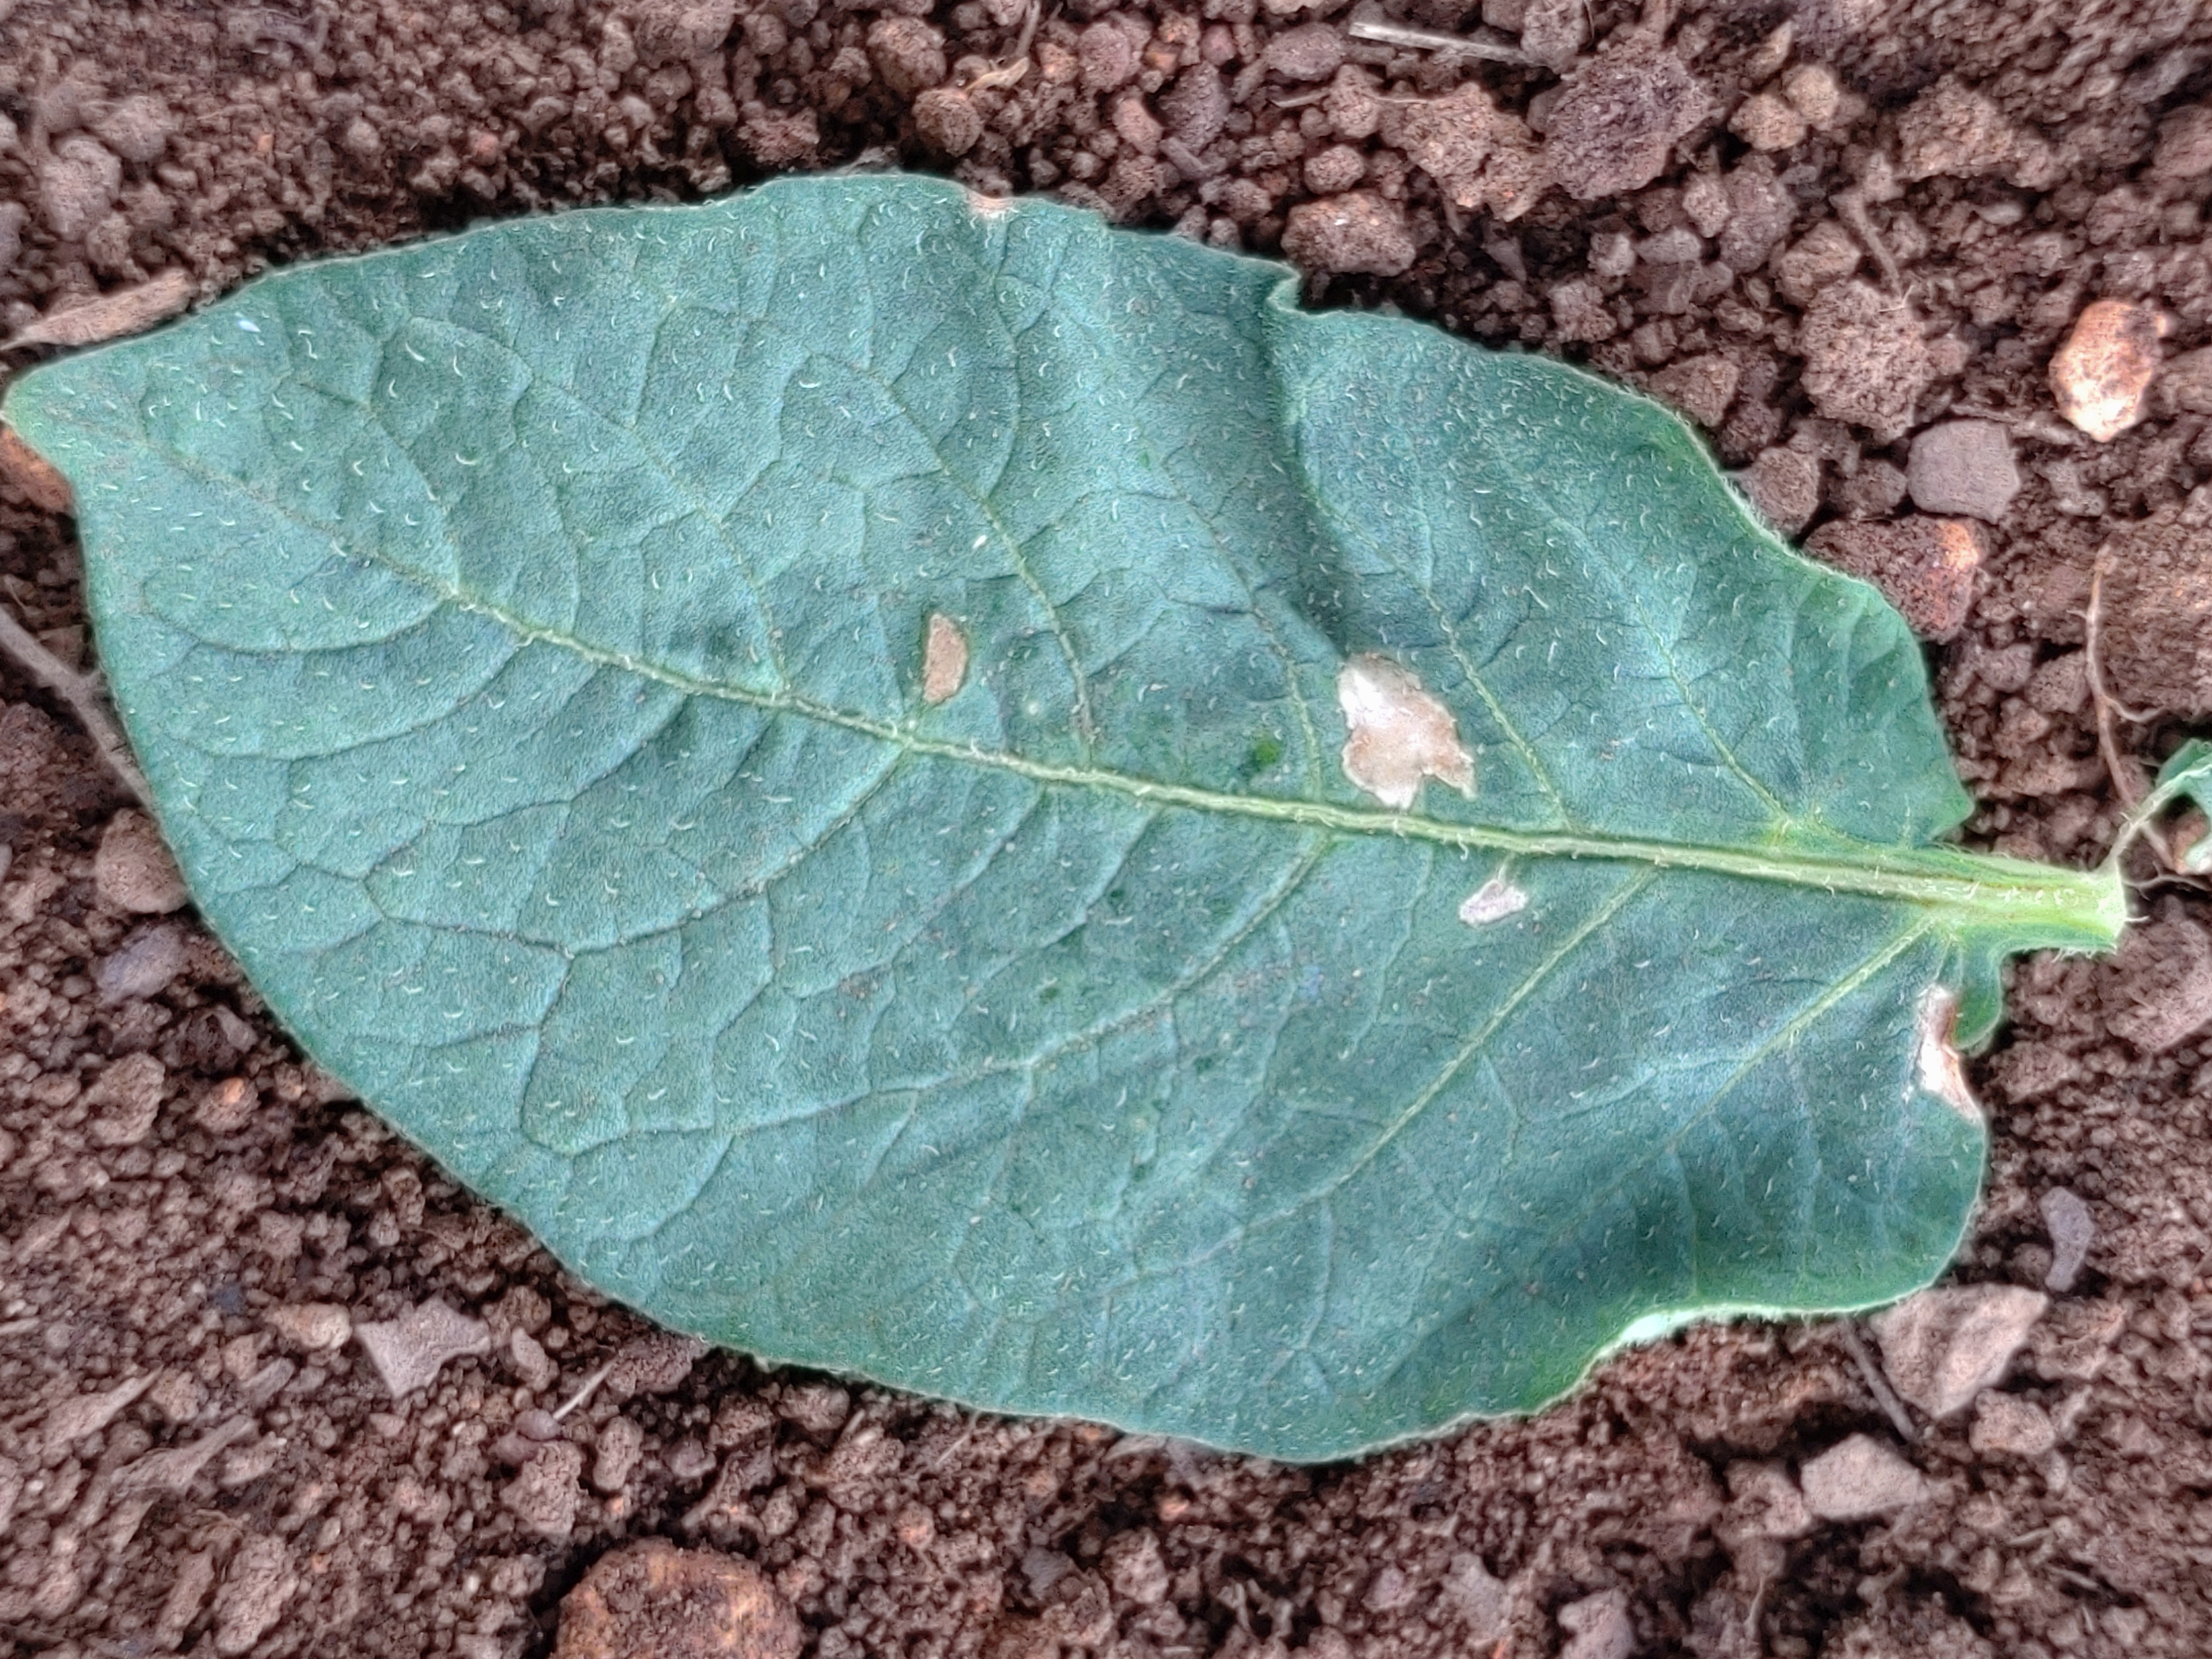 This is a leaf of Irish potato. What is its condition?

early blight
